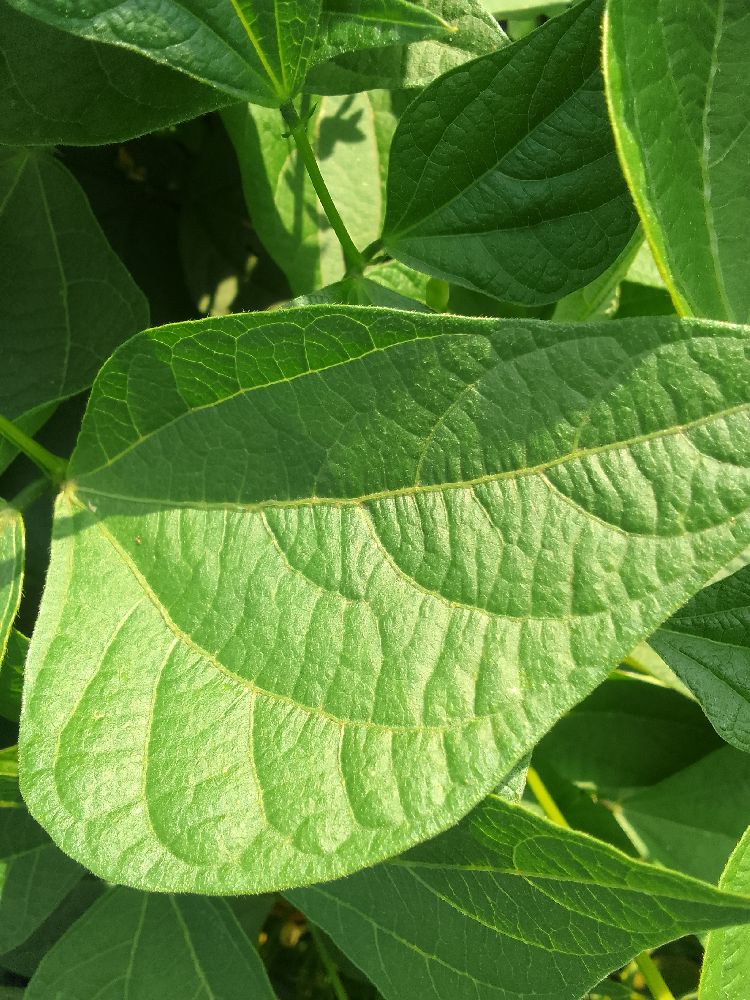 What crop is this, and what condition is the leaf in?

common bean, healthy
